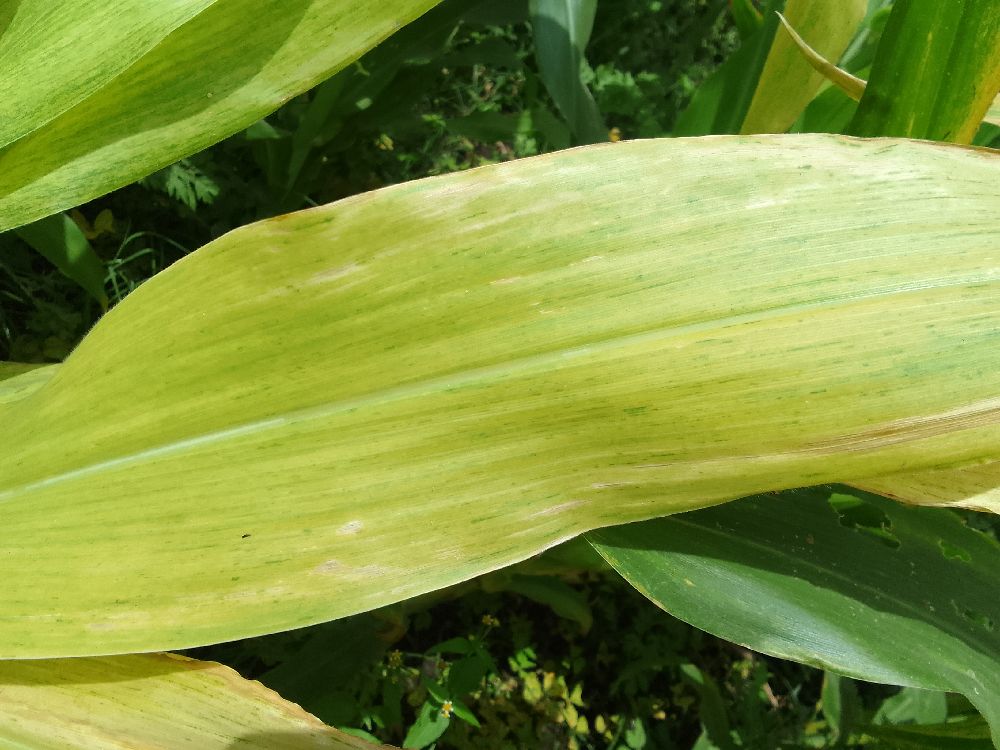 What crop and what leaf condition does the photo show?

maize, maize lethal necrosis
